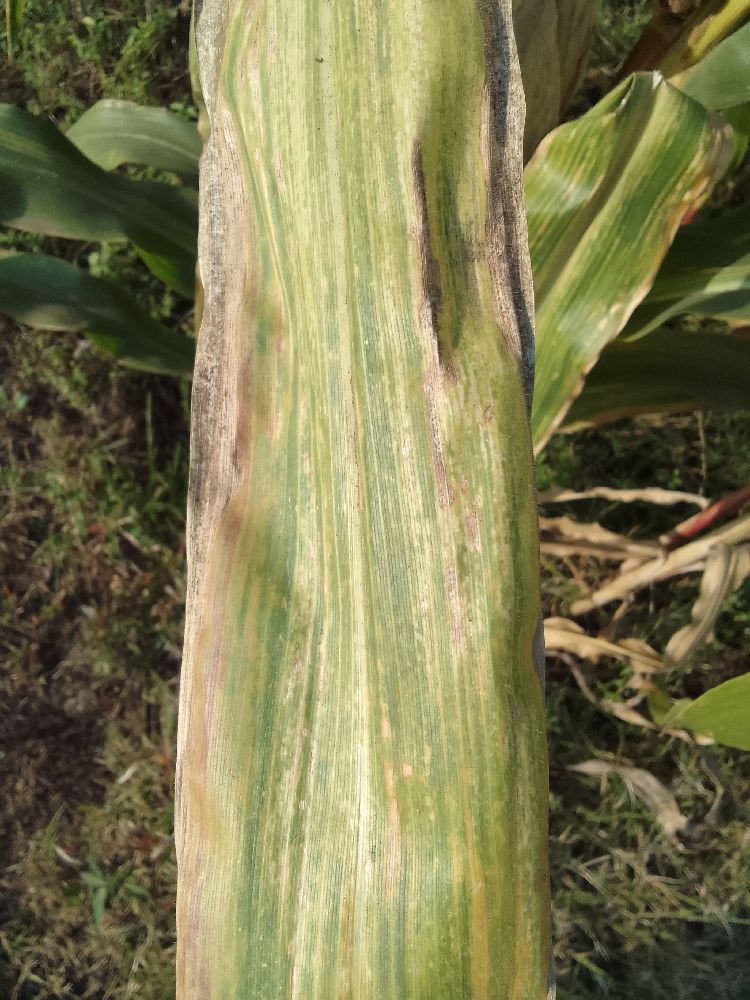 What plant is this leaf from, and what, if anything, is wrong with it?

maize, maize lethal necrosis
